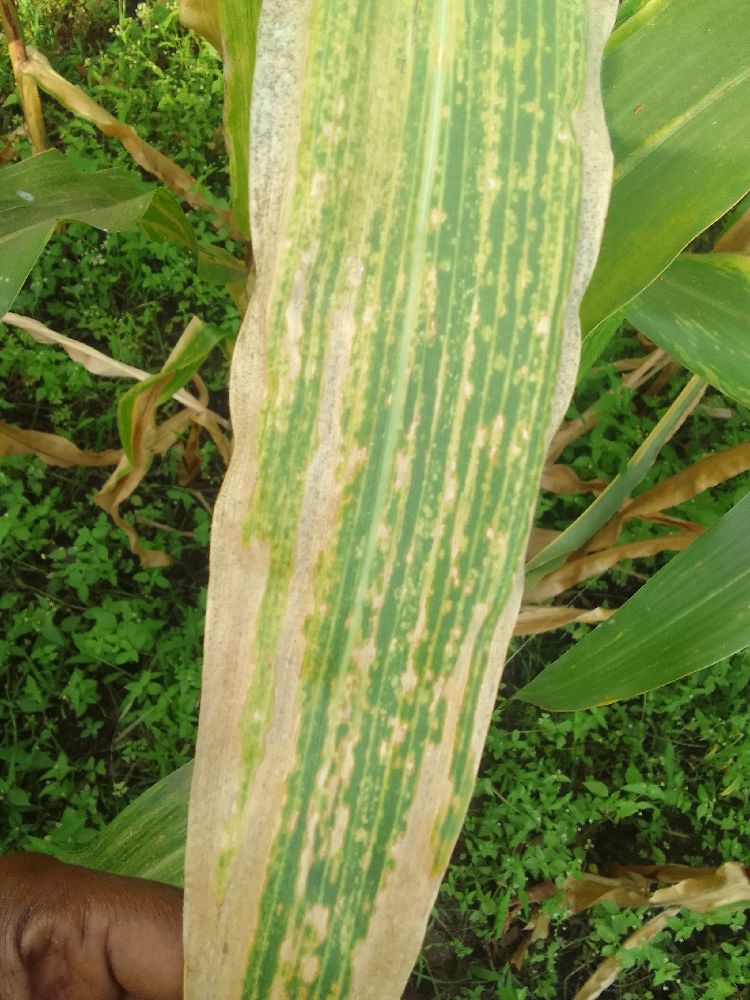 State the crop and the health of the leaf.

maize, maize lethal necrosis
